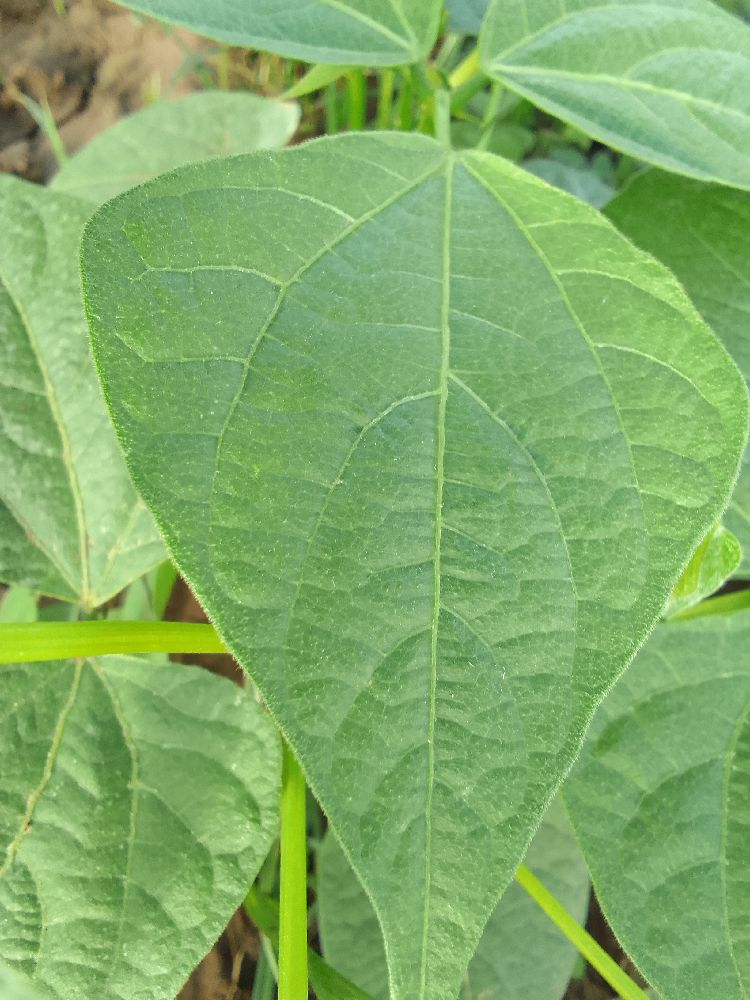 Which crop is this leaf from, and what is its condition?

common bean, healthy
